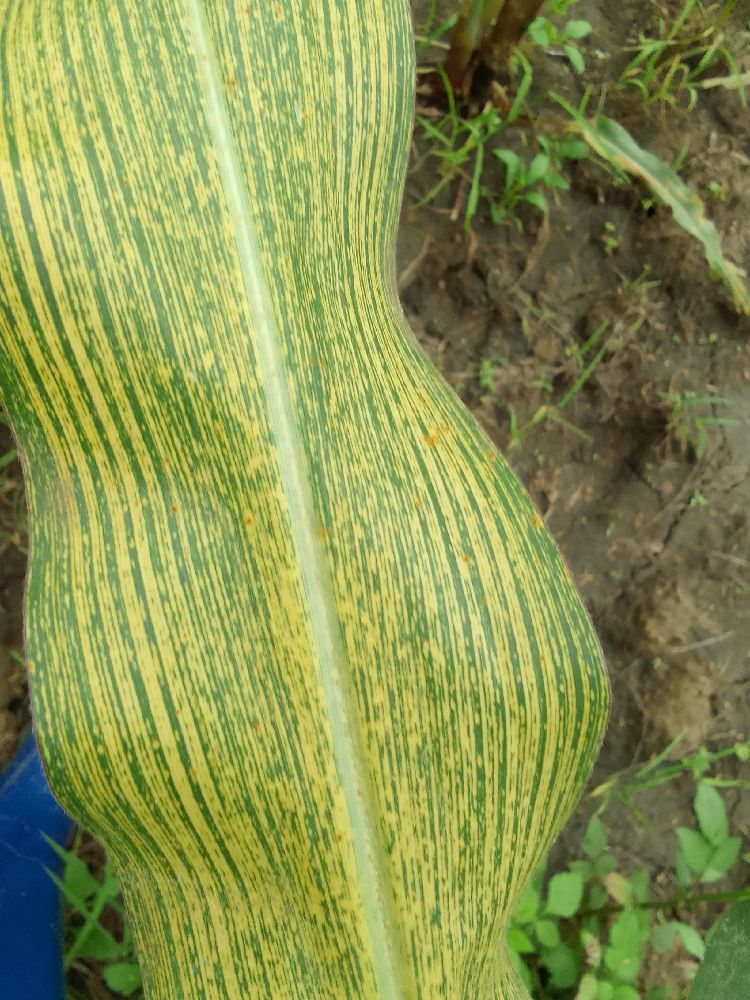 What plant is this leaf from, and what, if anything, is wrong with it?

maize, maize streak virus
